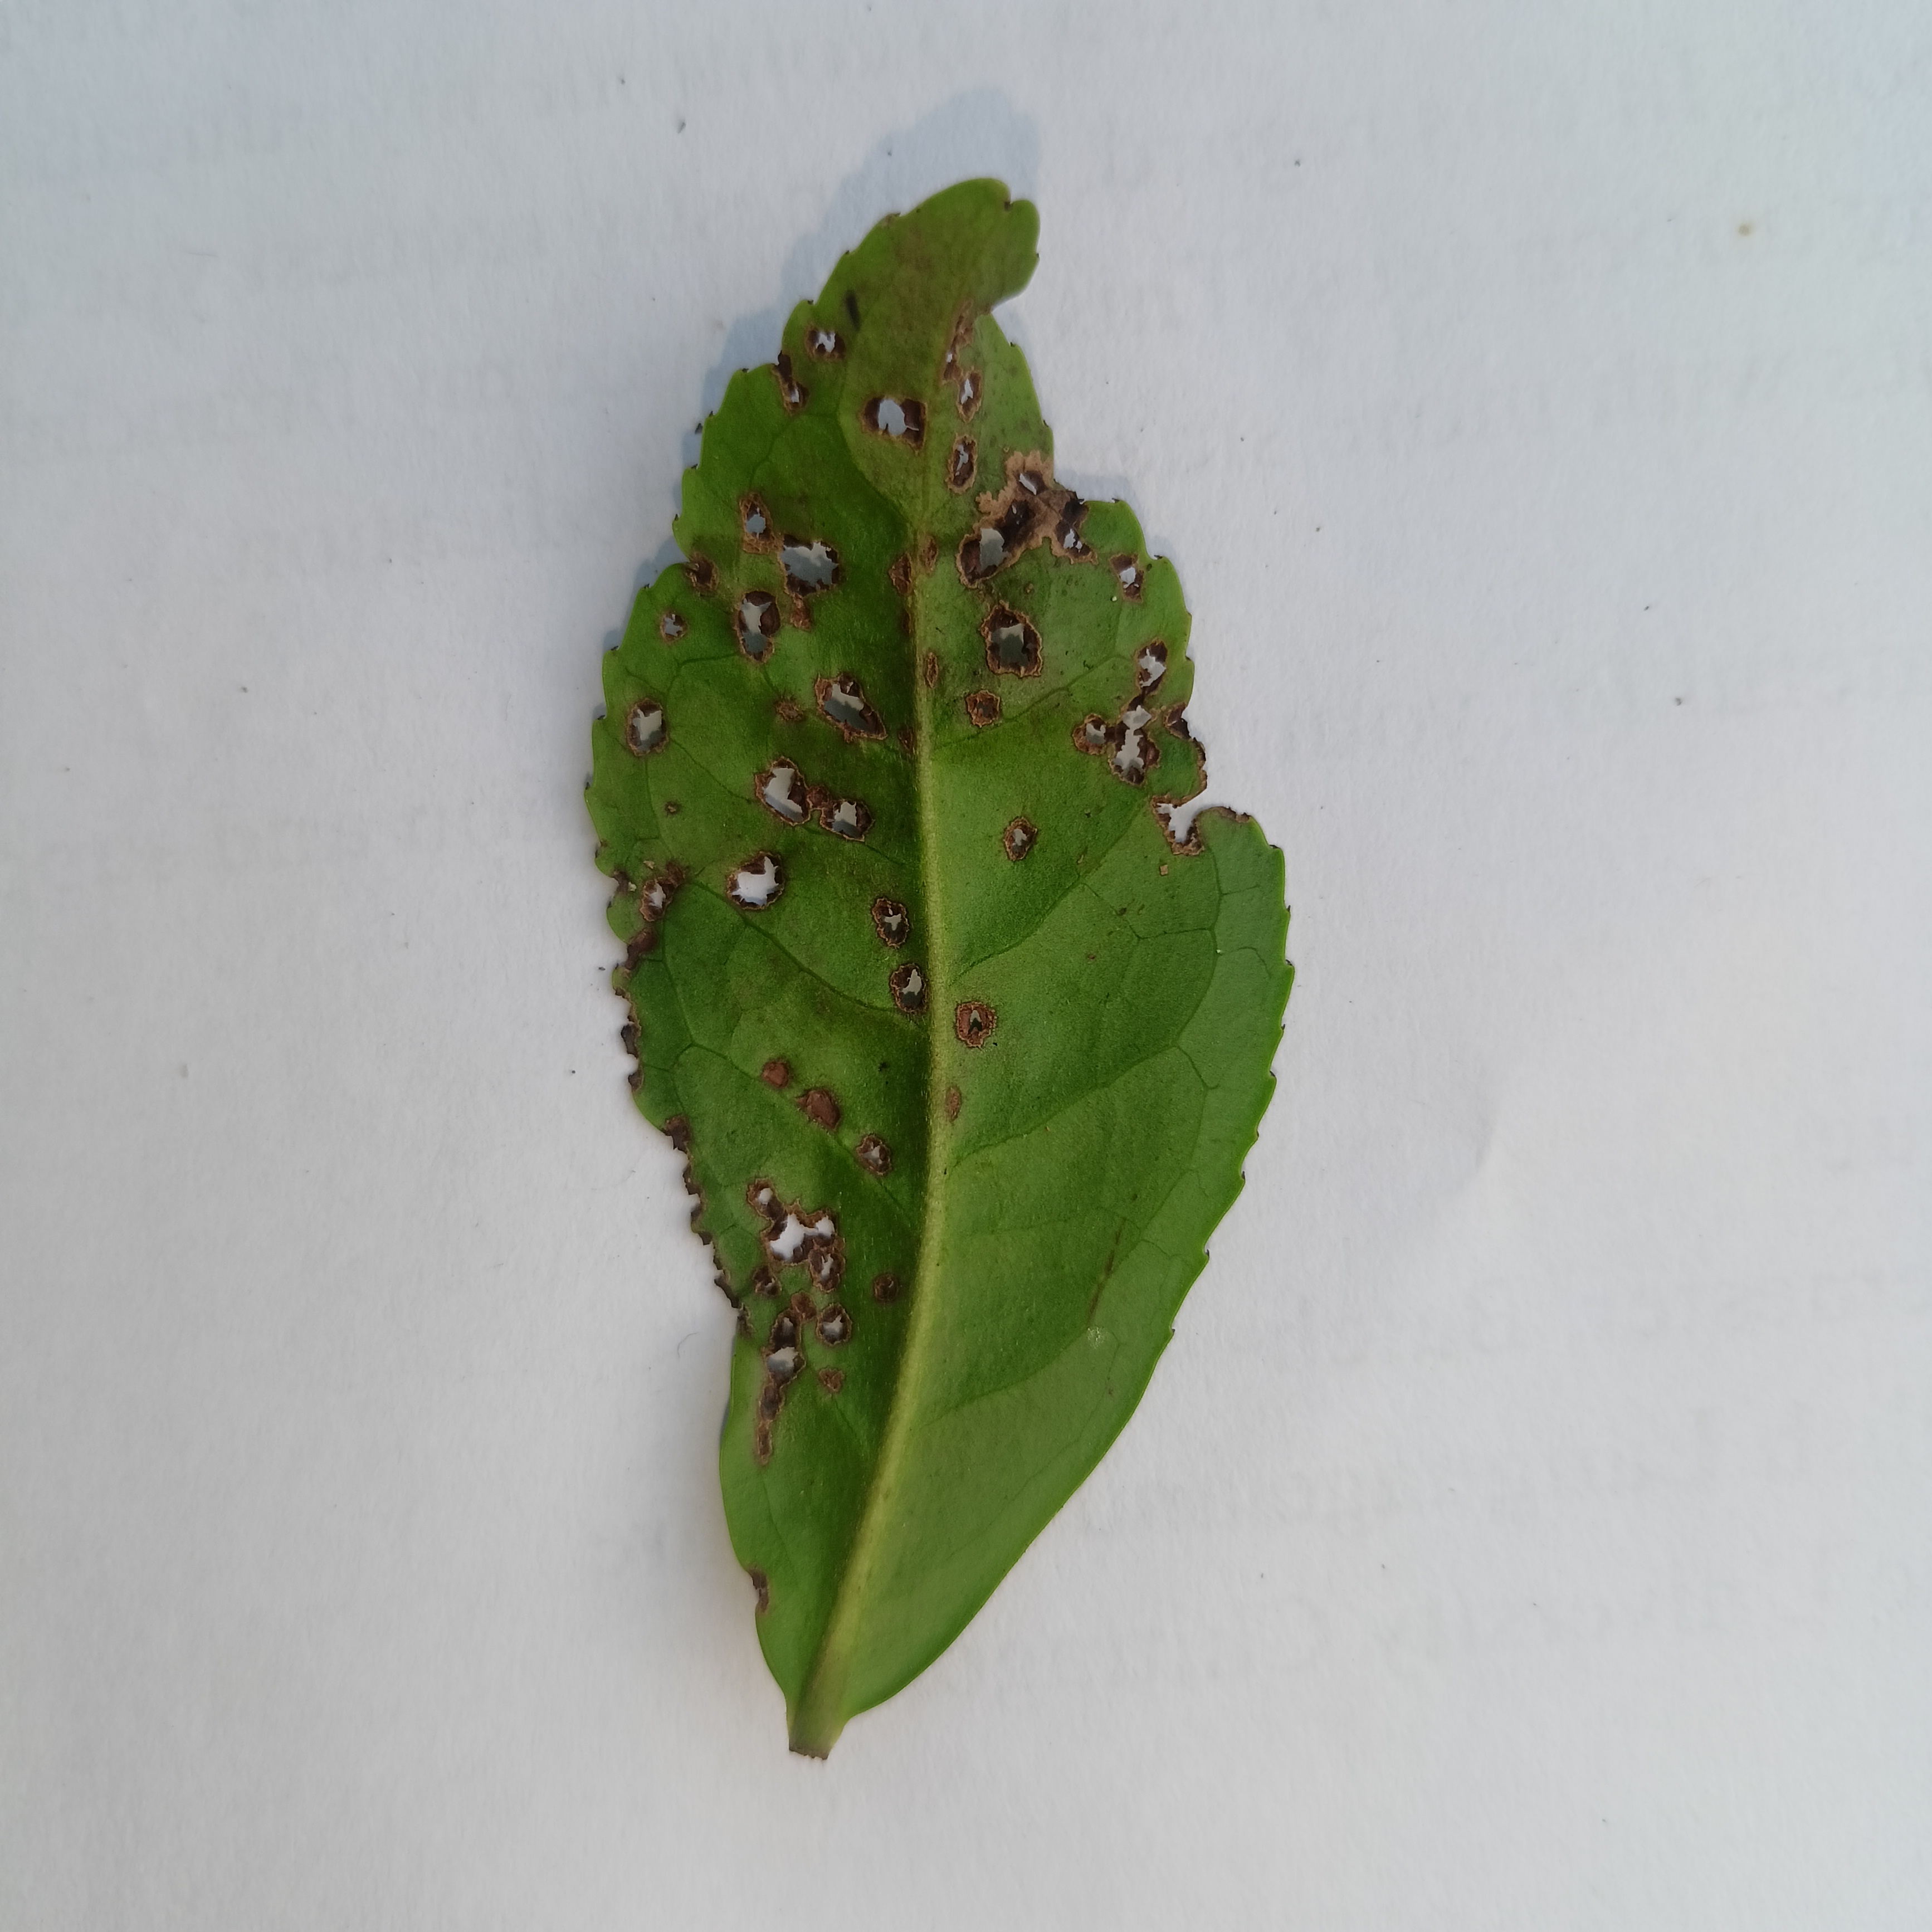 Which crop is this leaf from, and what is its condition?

tea, helopeltis
